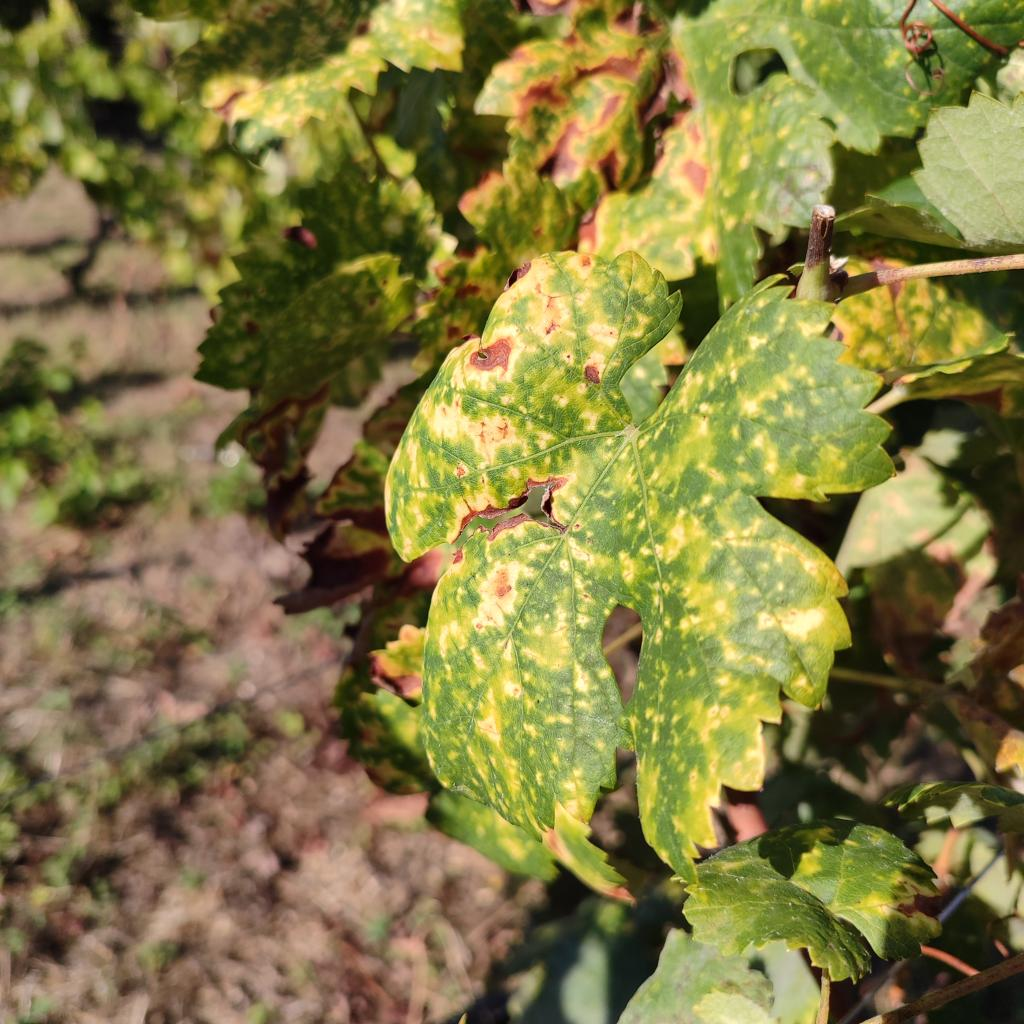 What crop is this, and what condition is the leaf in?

grapevine, esca complex
